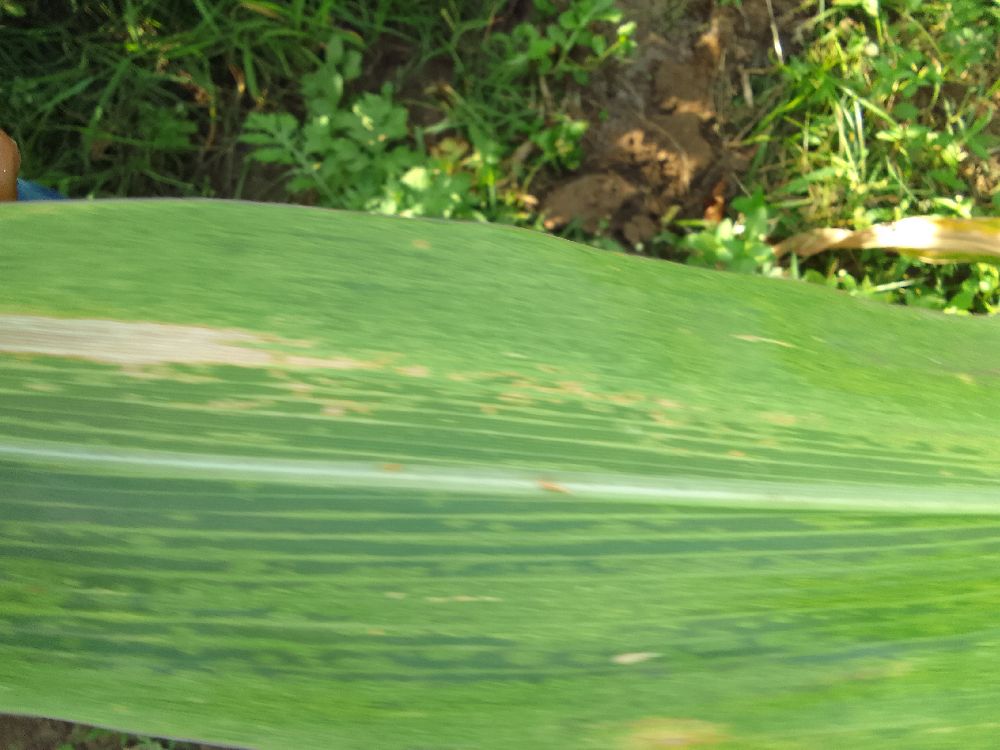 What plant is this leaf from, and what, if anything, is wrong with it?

maize, maize lethal necrosis
